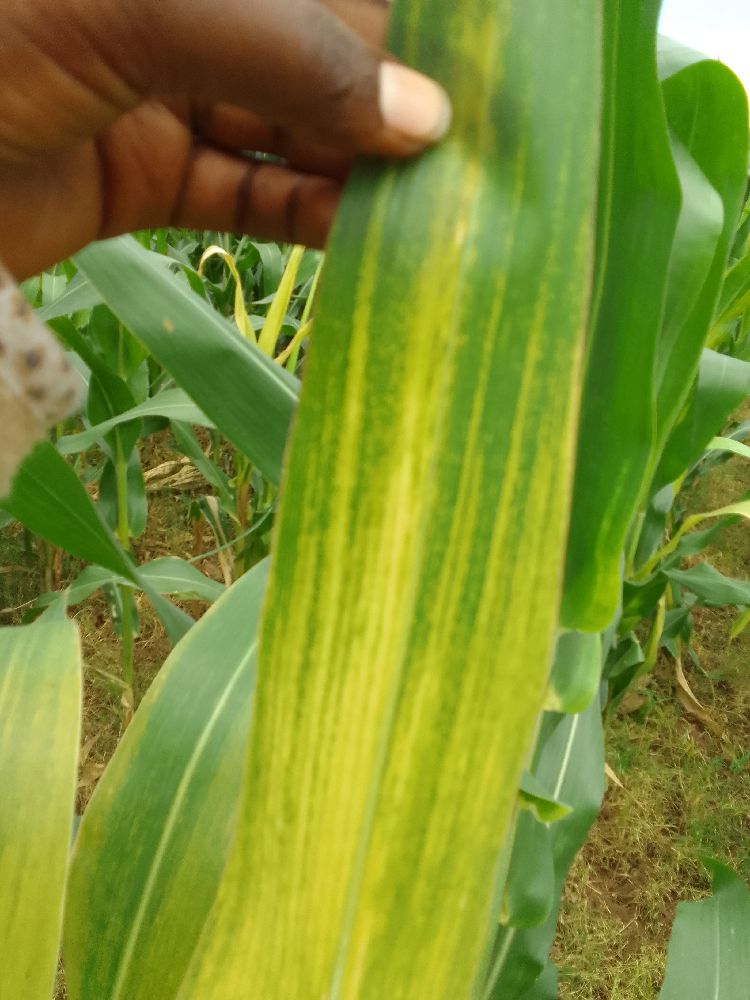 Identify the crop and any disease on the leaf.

maize, maize lethal necrosis
